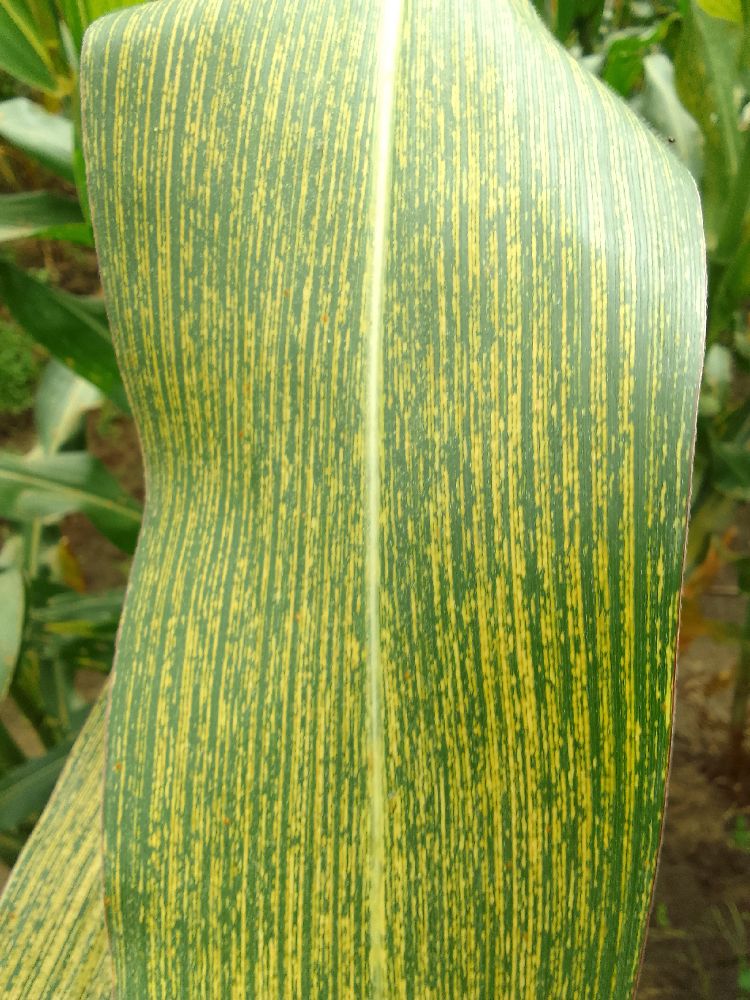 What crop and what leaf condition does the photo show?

maize, maize streak virus
